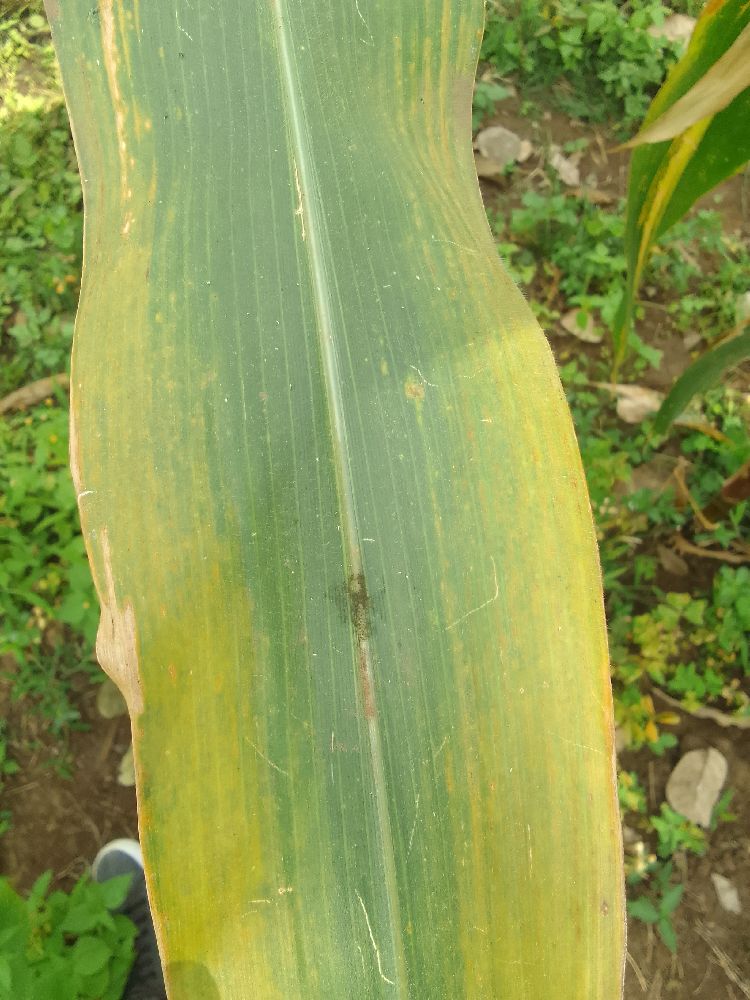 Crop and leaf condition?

maize, maize lethal necrosis
